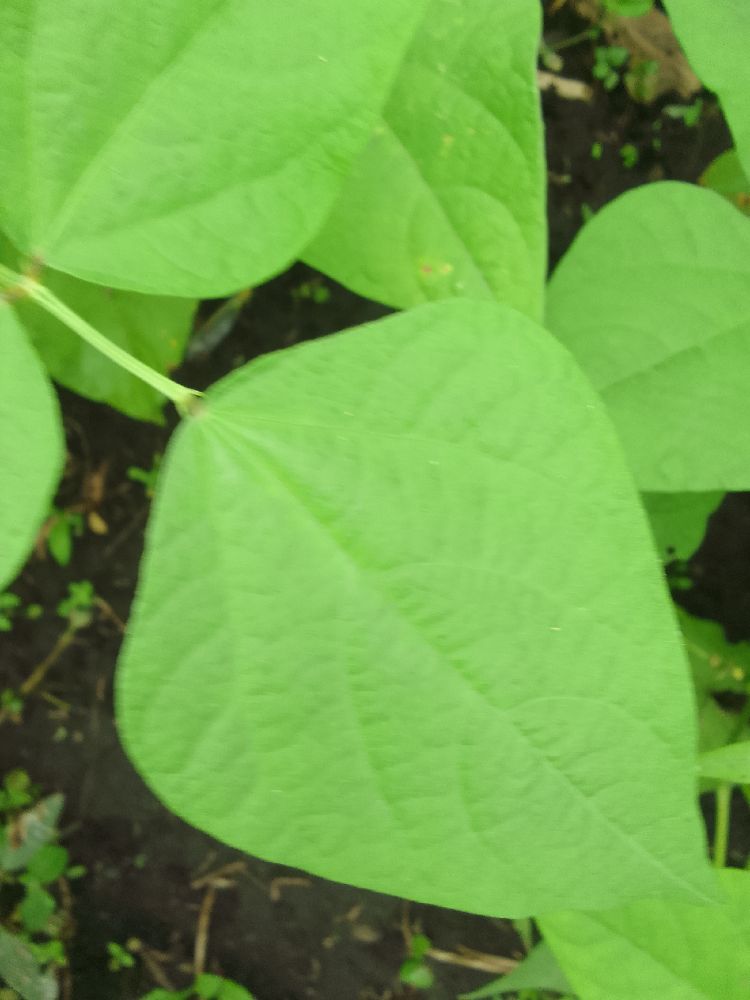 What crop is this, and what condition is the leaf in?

common bean, healthy
